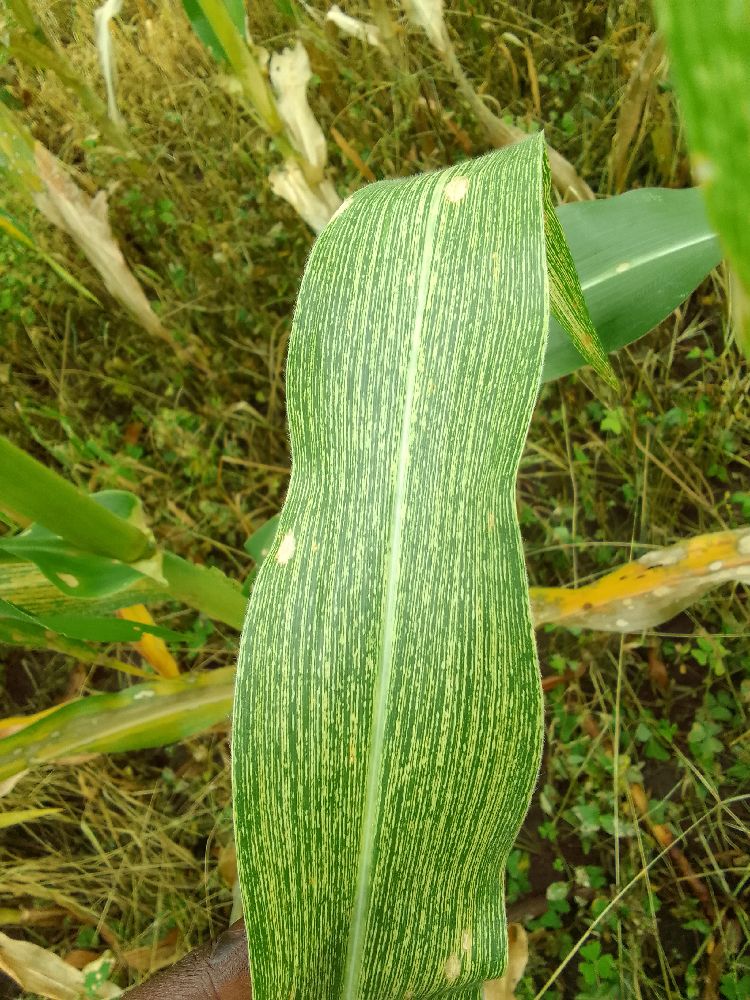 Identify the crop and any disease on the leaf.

maize, maize streak virus
